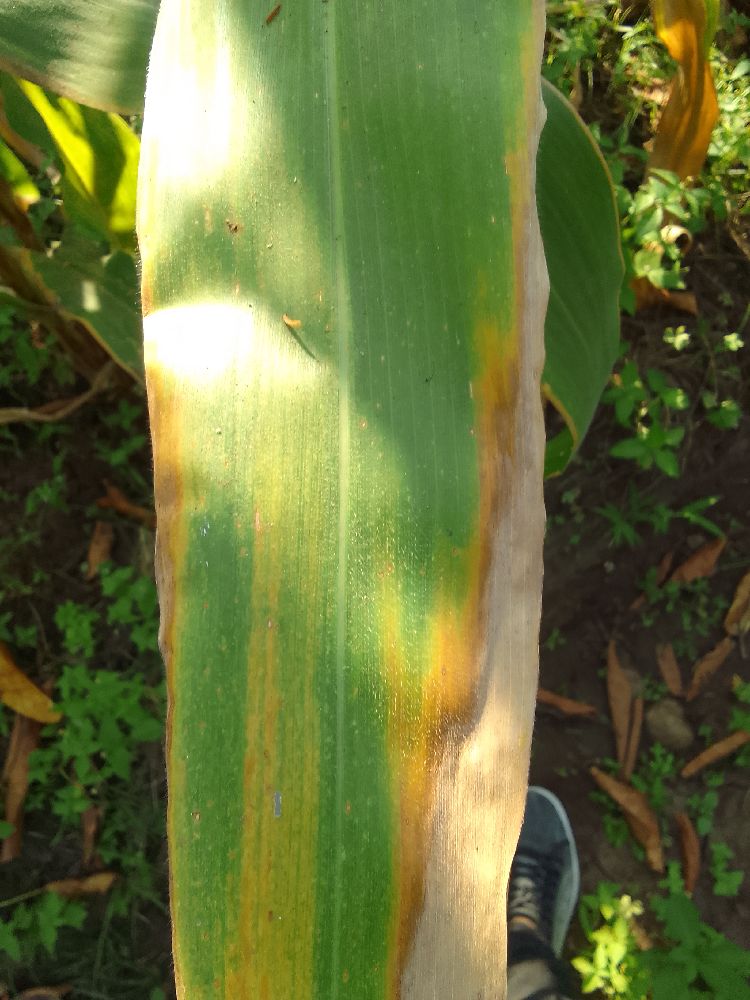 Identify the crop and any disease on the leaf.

maize, maize lethal necrosis
